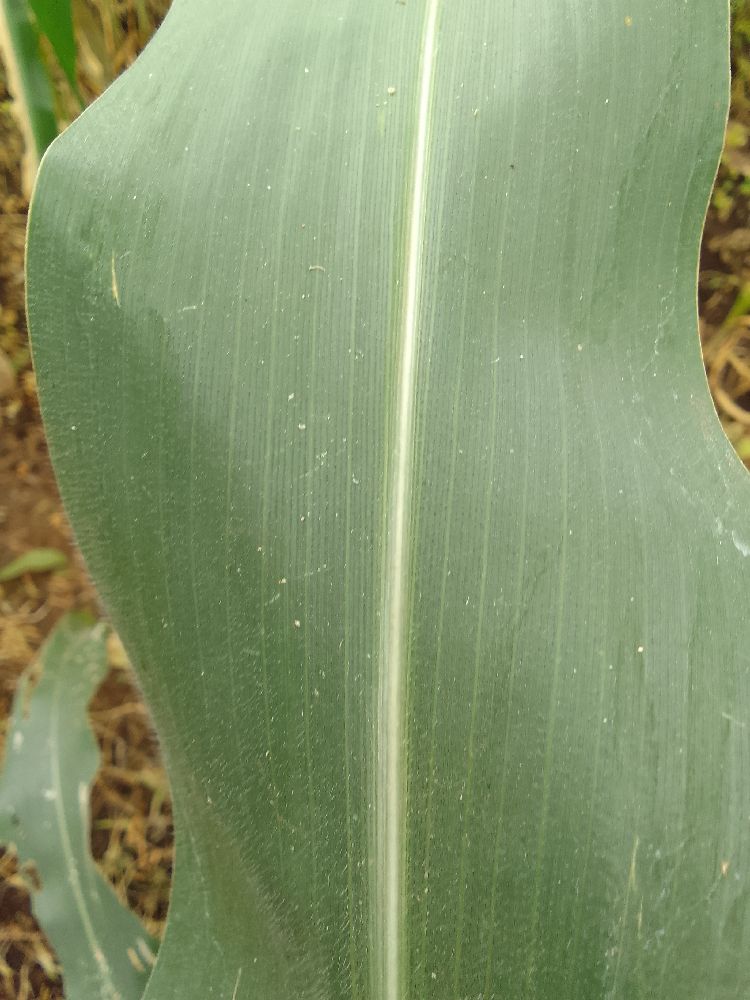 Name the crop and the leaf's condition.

maize, healthy
